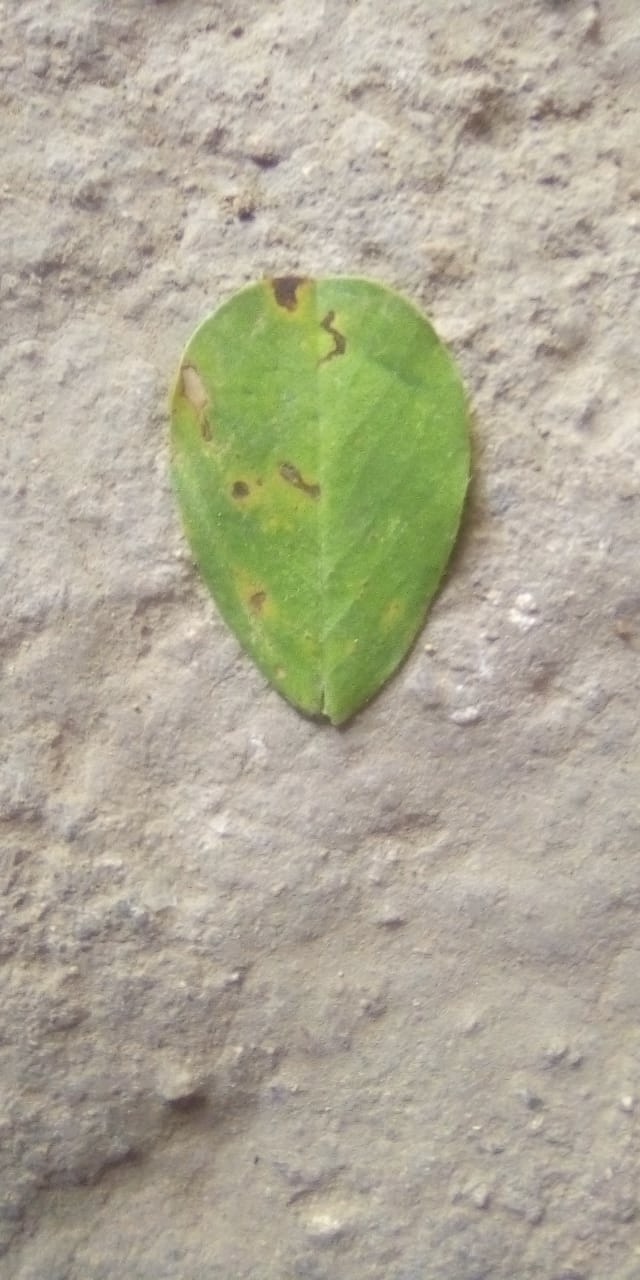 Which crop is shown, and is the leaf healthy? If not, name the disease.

peanut, passalora arachidicola
